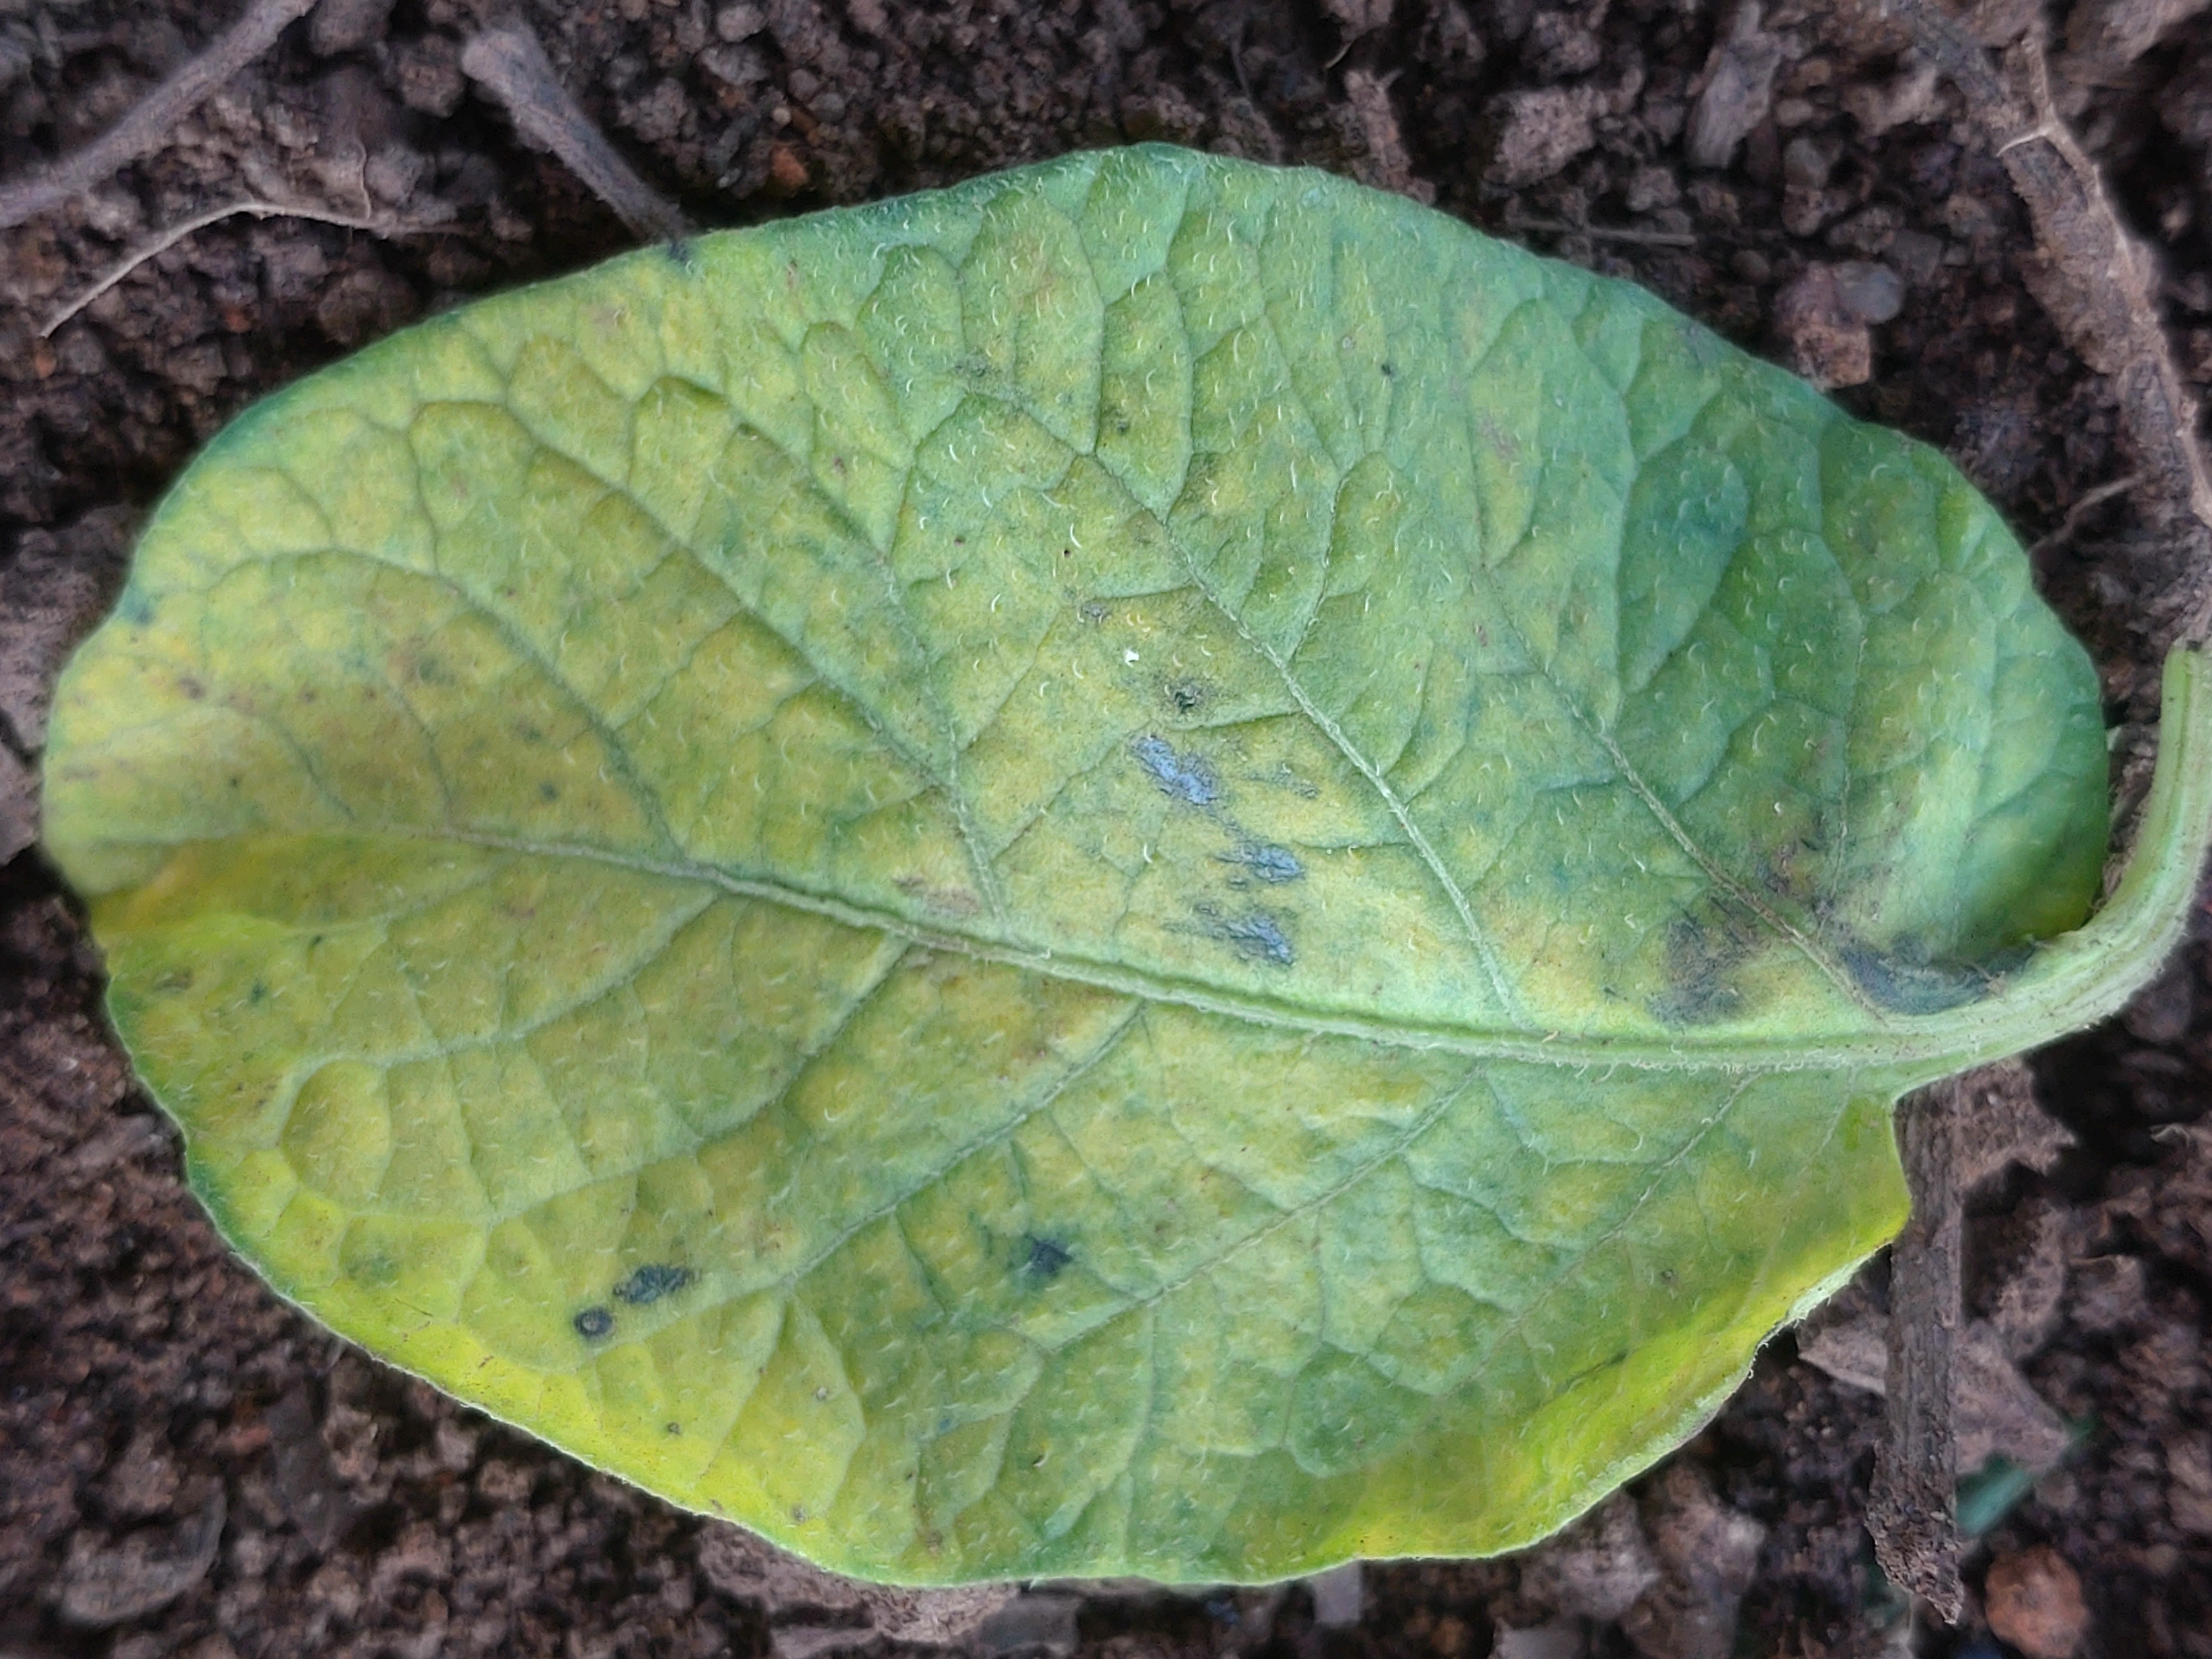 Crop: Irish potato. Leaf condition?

late blight
